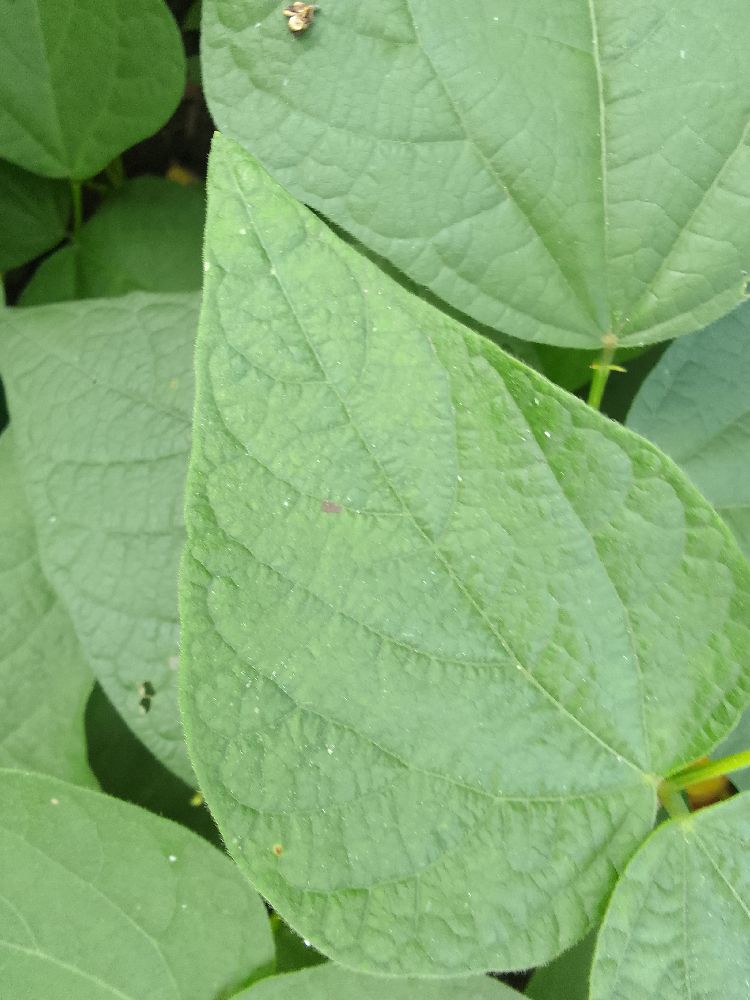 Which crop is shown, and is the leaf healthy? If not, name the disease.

common bean, healthy
